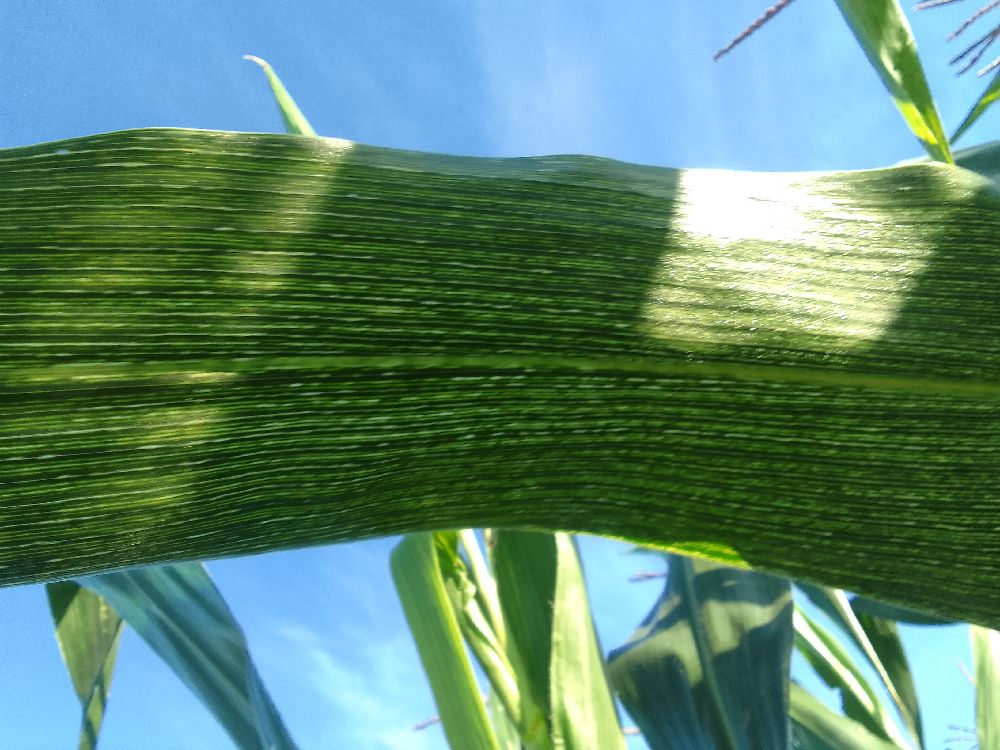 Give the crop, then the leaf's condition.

maize, maize streak virus
